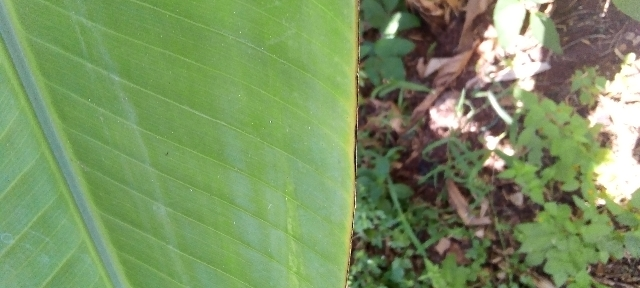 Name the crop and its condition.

banana, healthy
